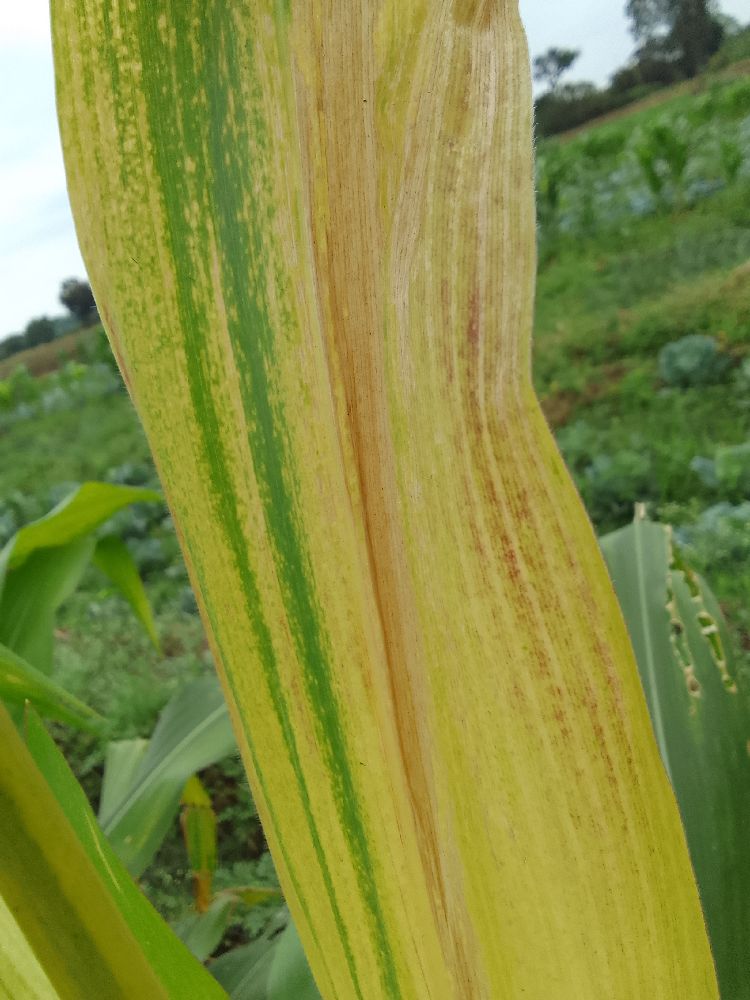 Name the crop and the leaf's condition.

maize, maize lethal necrosis
